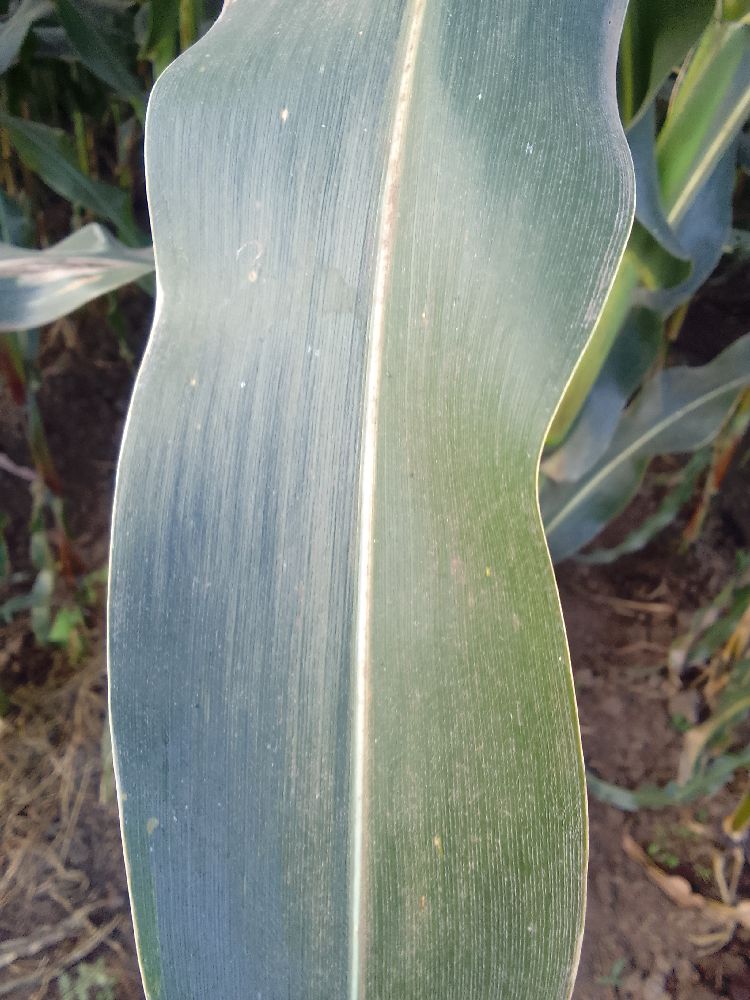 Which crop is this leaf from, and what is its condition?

maize, healthy
